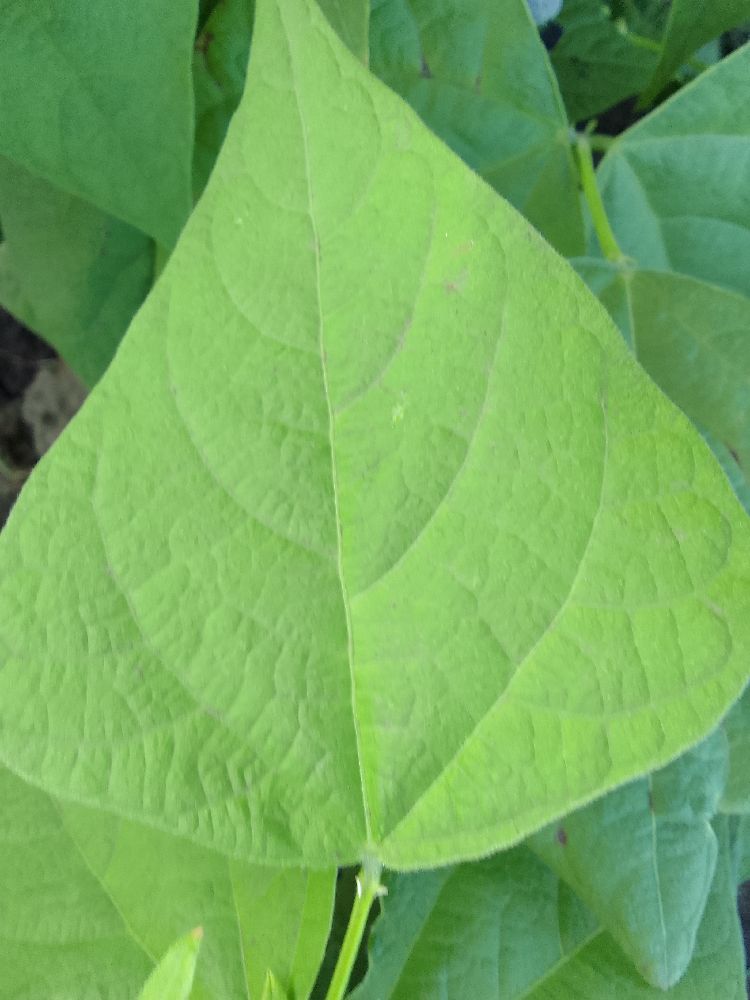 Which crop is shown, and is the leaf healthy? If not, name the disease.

common bean, healthy
